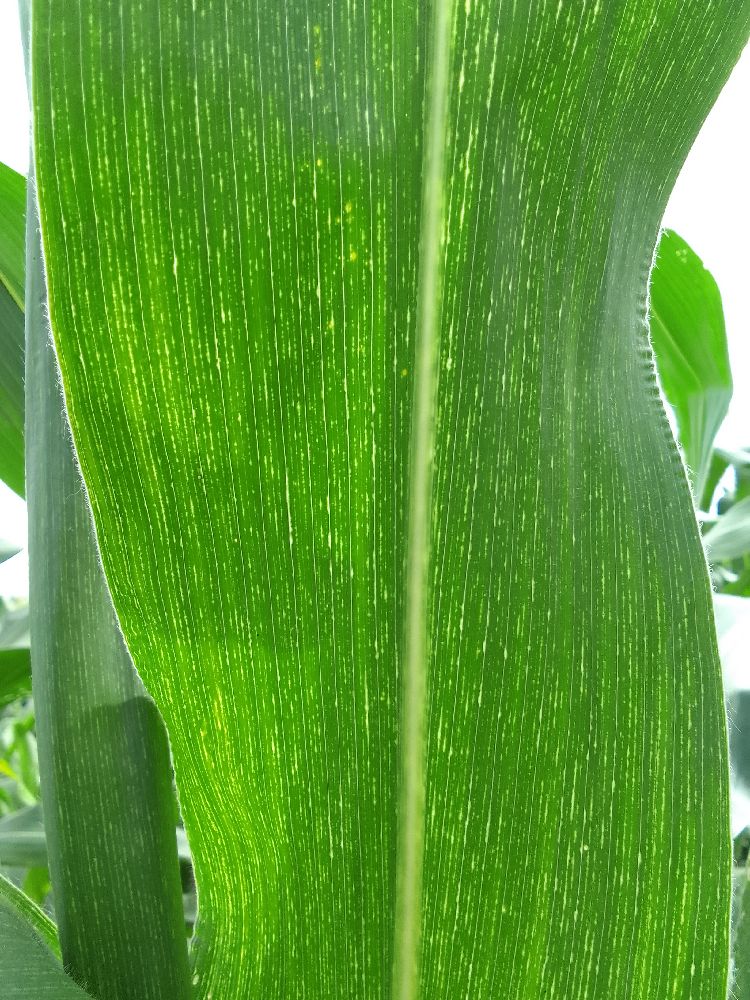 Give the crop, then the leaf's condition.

maize, maize streak virus
